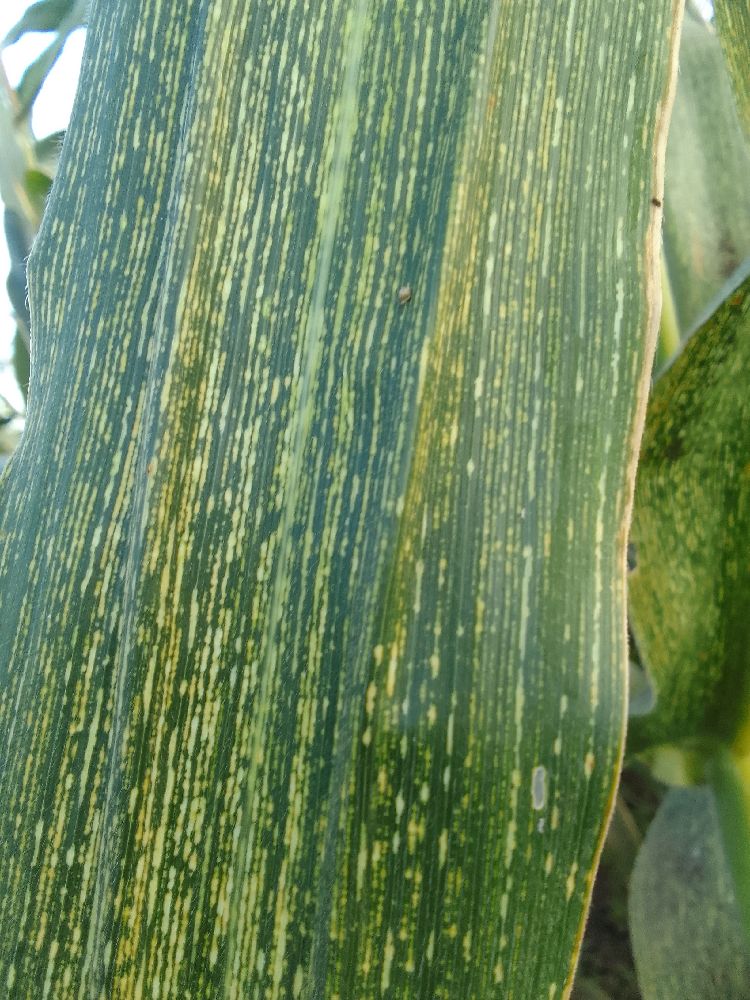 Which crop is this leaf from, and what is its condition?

maize, maize streak virus
